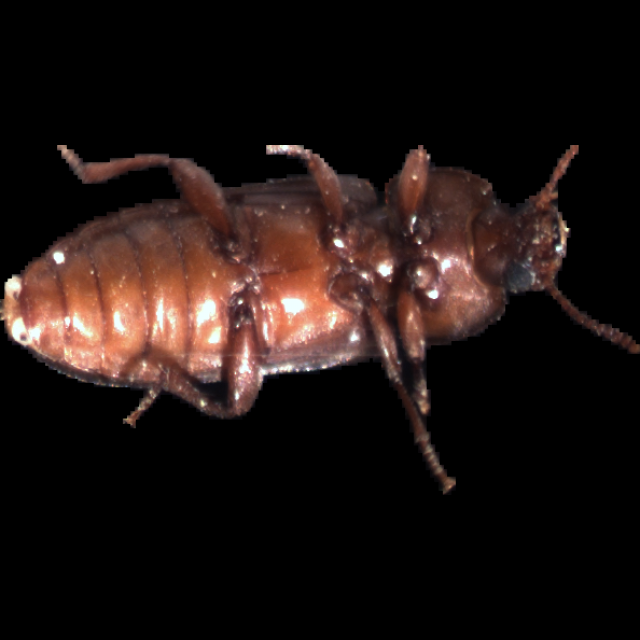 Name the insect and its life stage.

mealworm beetle
